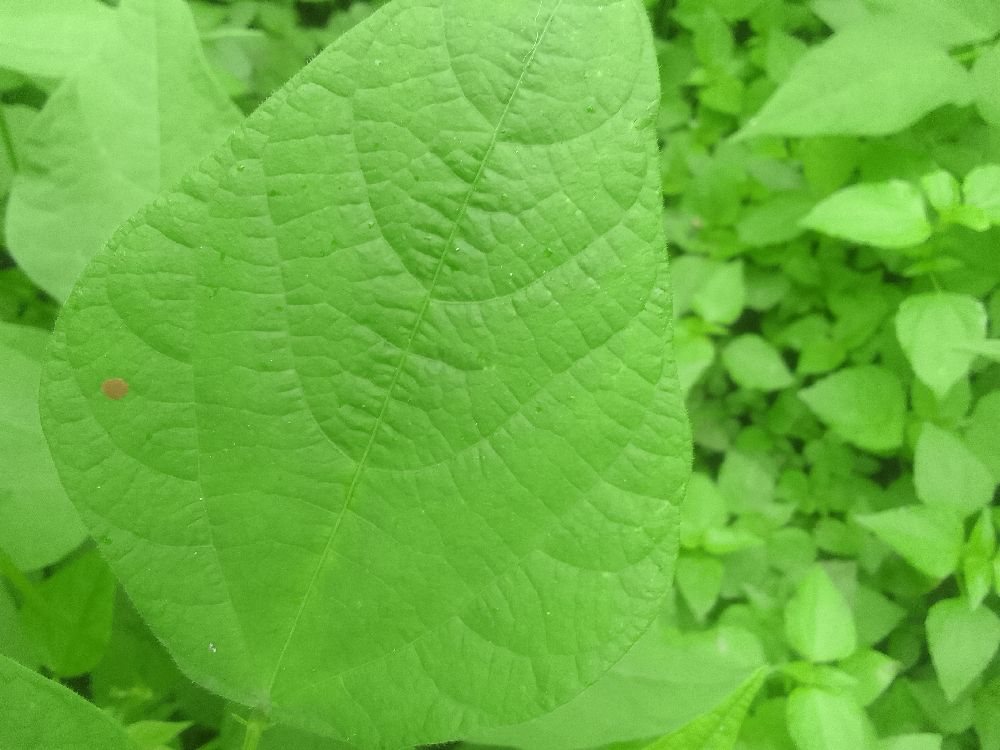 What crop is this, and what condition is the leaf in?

common bean, healthy
